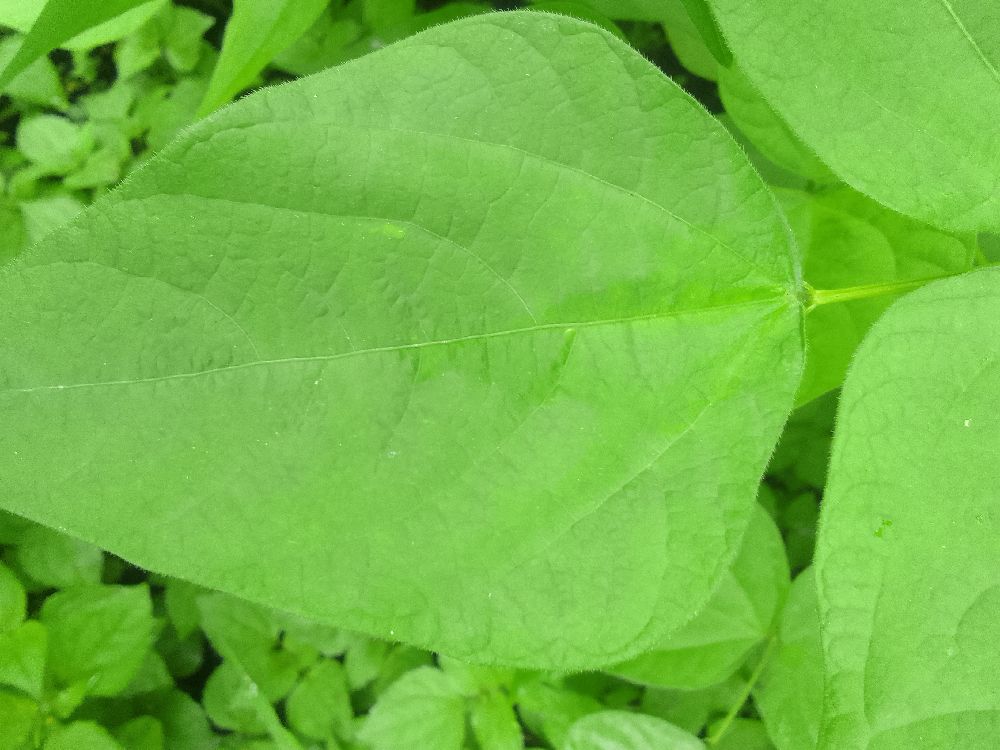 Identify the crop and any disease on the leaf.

common bean, healthy
